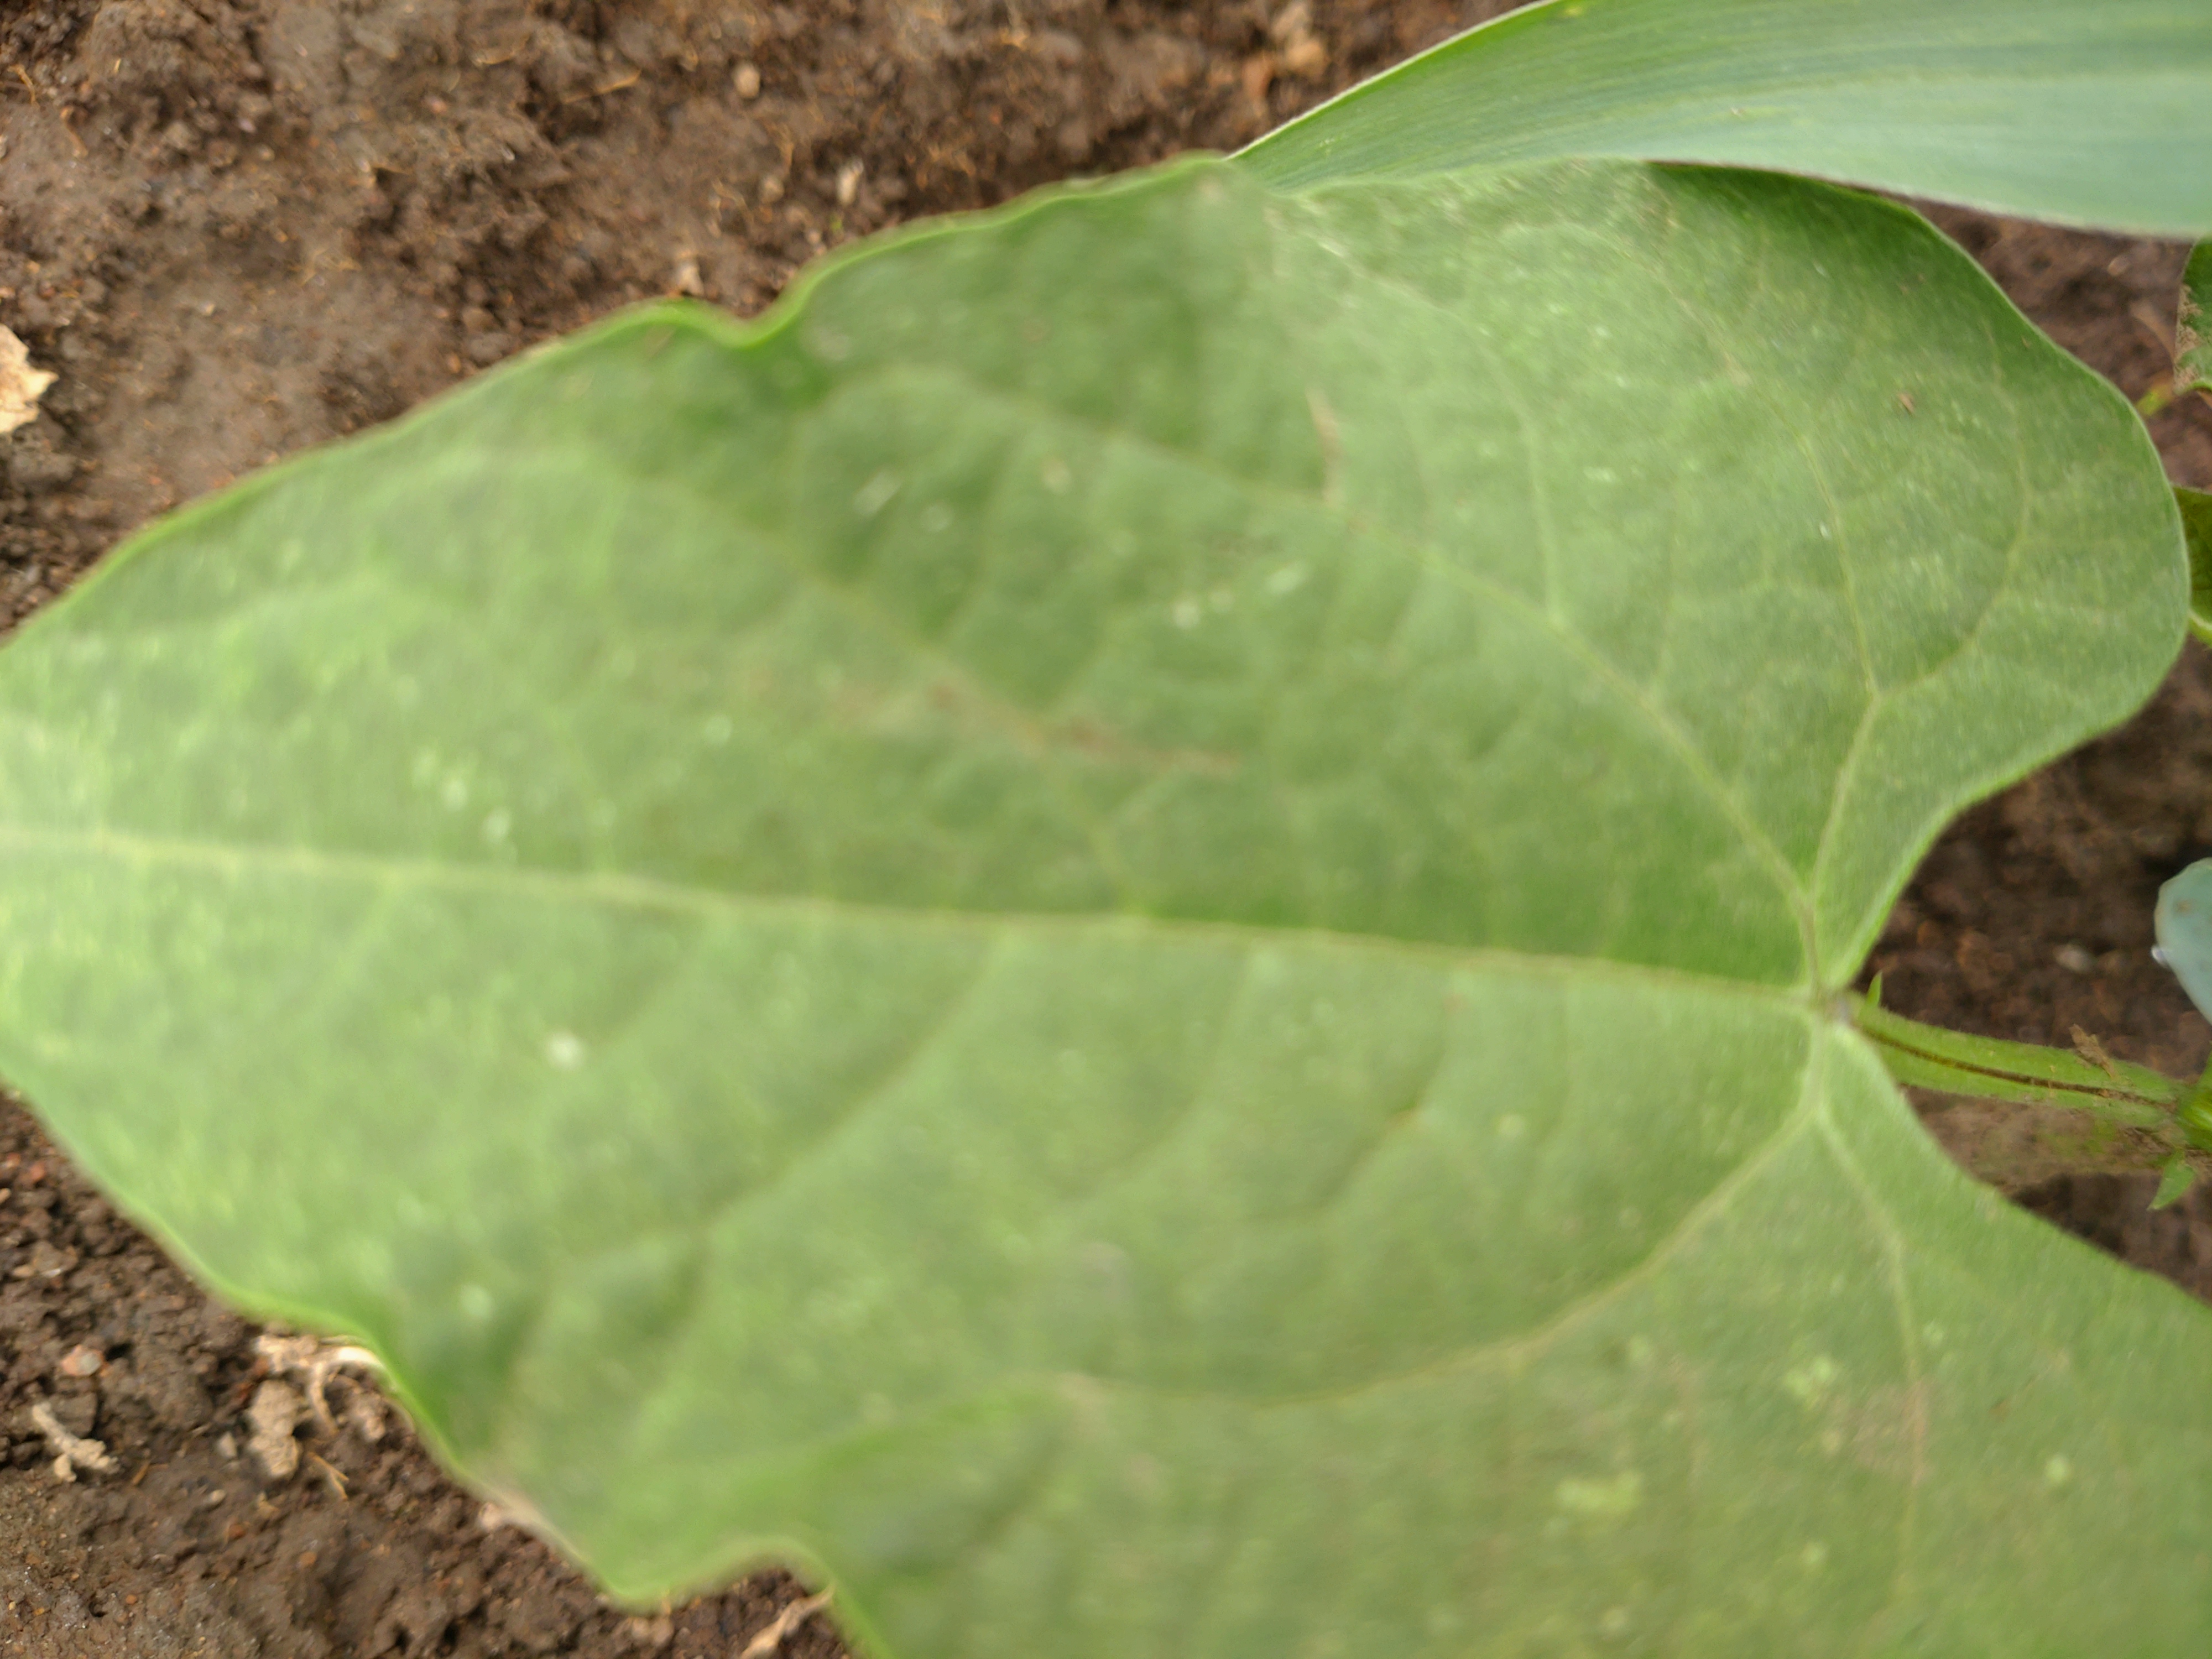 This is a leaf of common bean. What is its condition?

healthy
